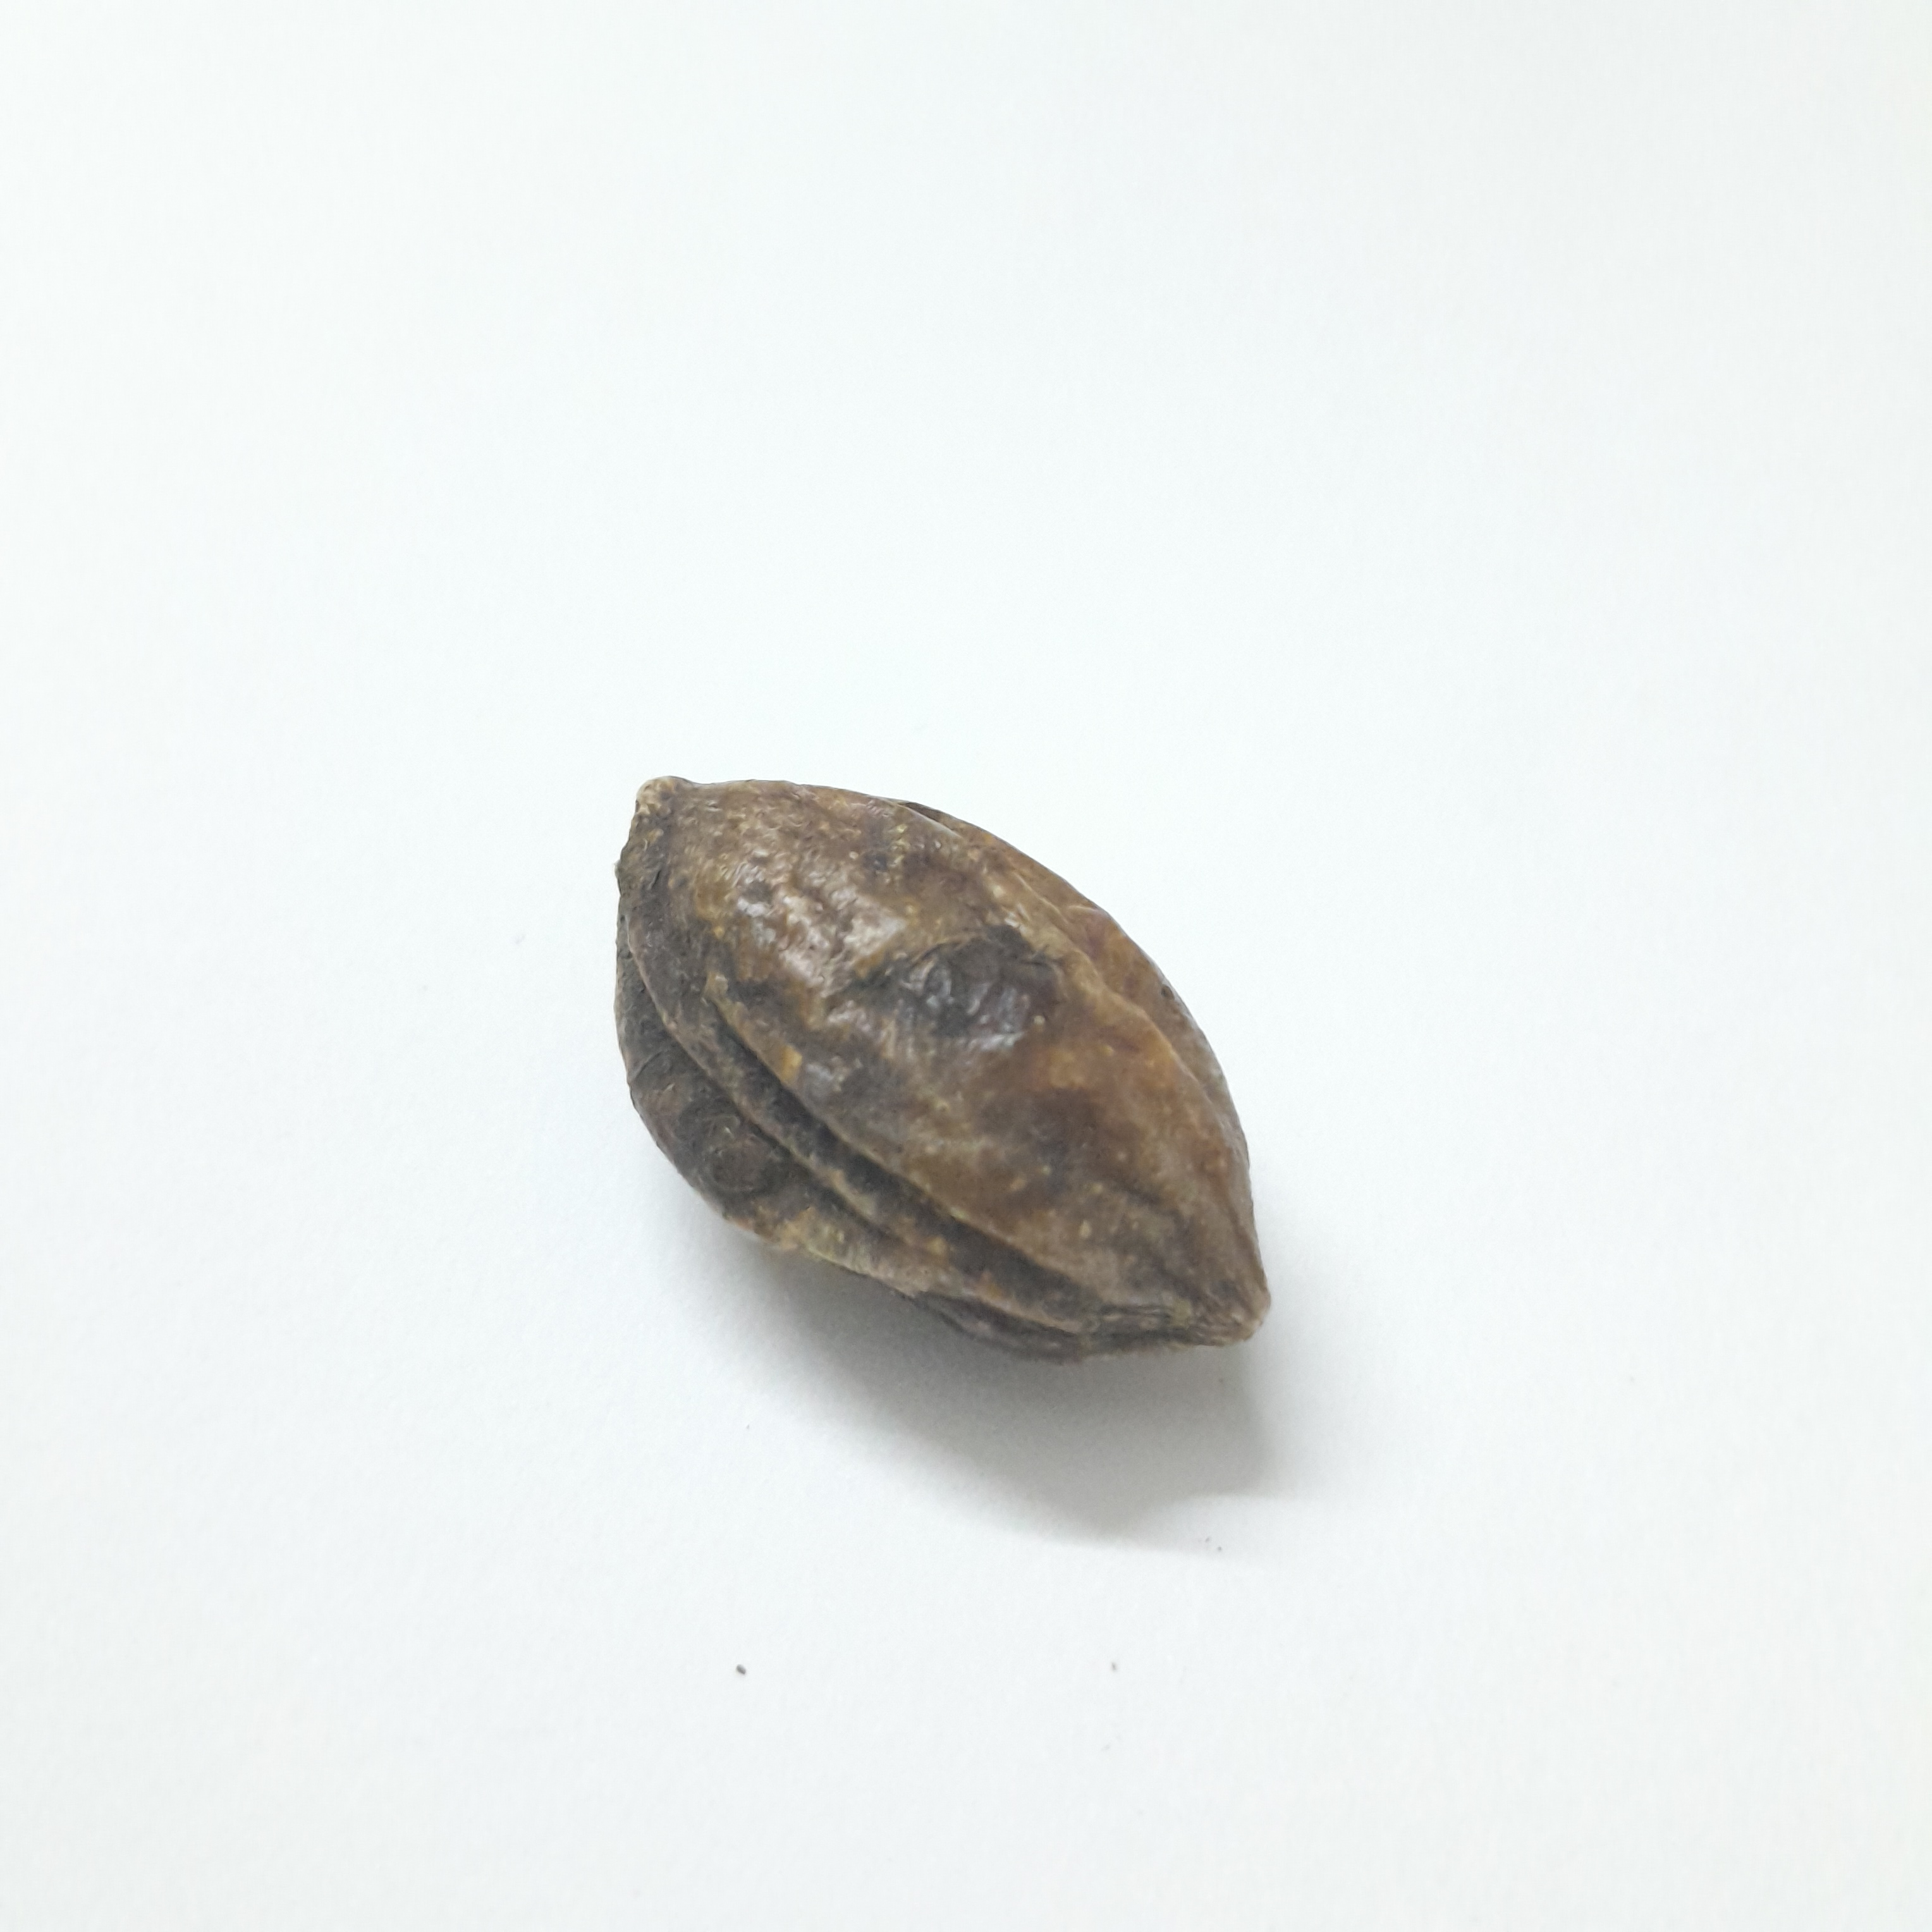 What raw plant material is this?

hirdaa
